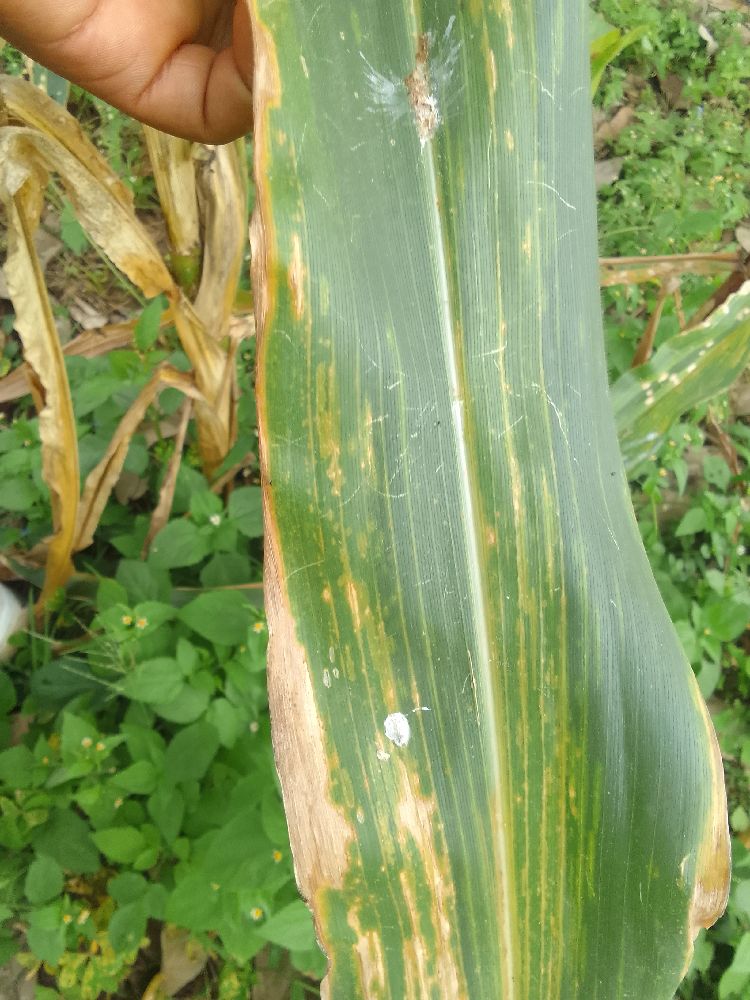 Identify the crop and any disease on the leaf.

maize, maize lethal necrosis
